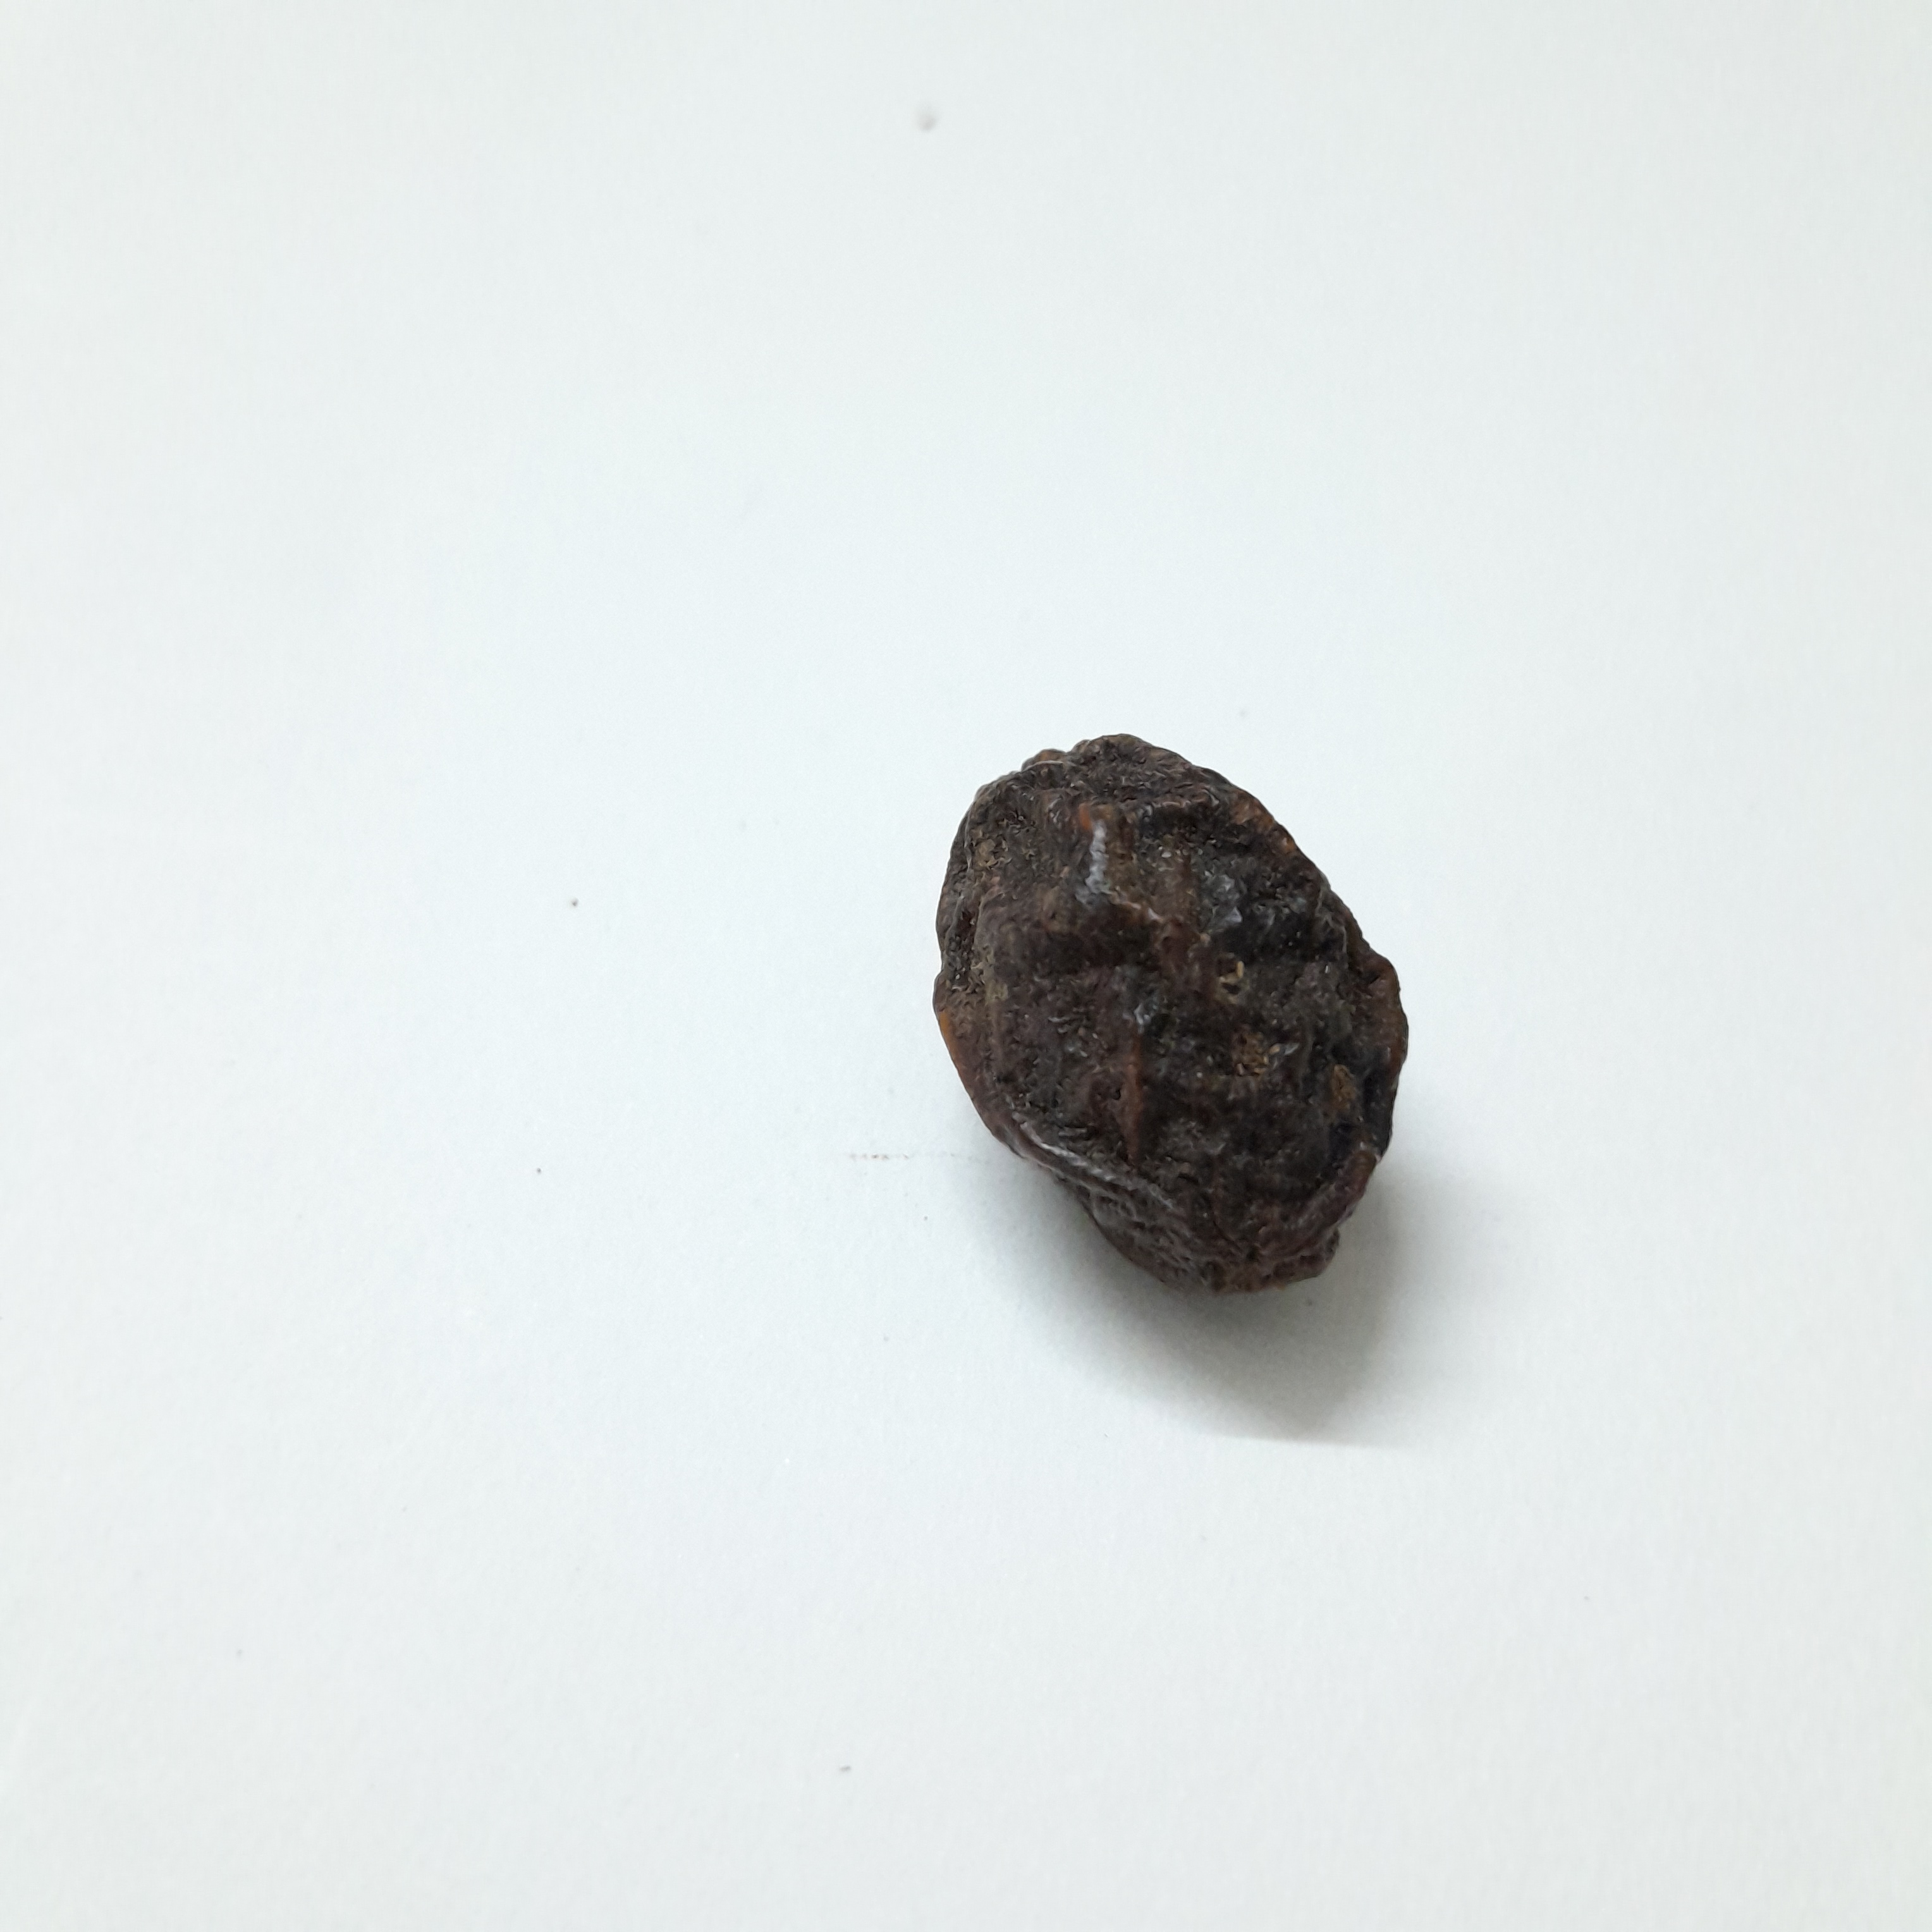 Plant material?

kadukharik
